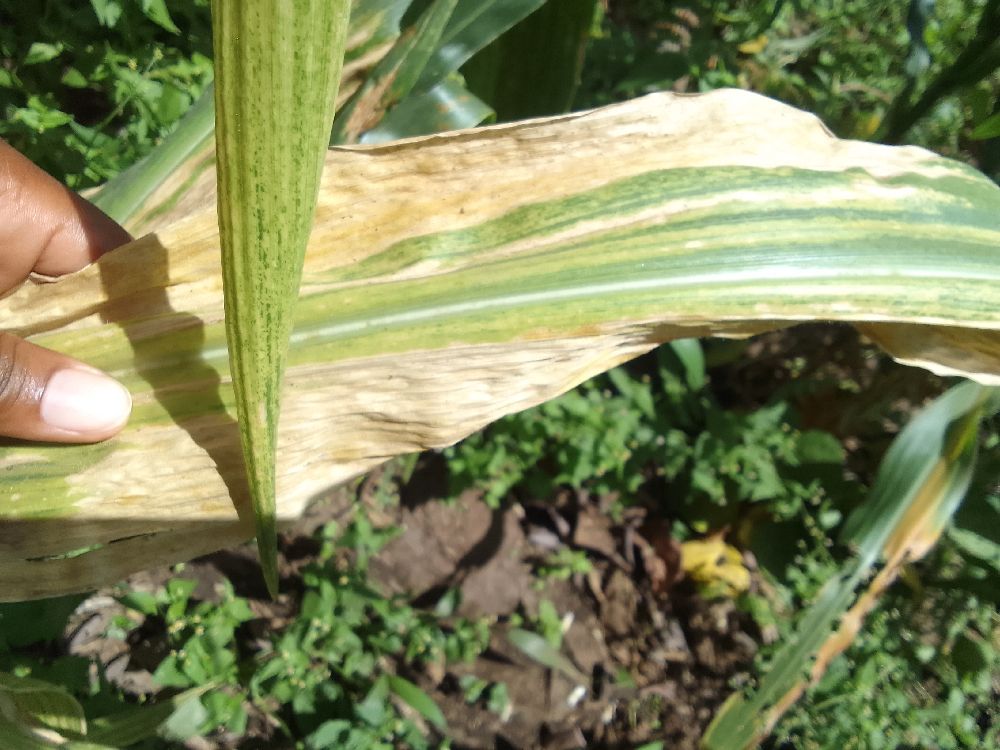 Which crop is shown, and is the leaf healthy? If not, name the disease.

maize, maize lethal necrosis
